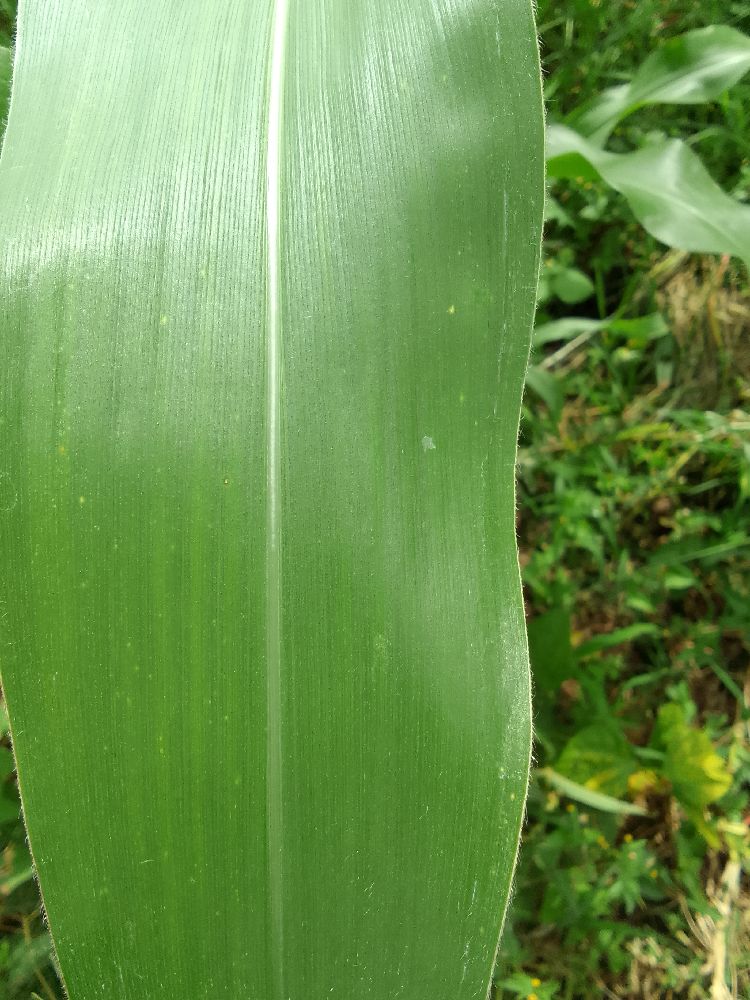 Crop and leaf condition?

maize, healthy
